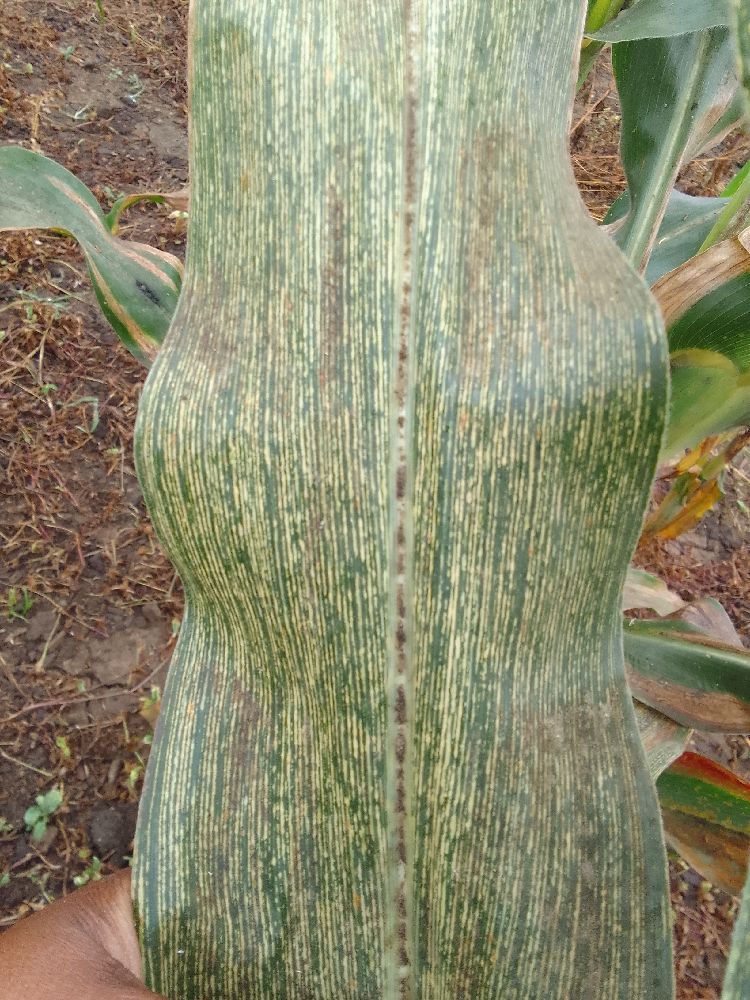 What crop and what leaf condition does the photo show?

maize, maize streak virus
